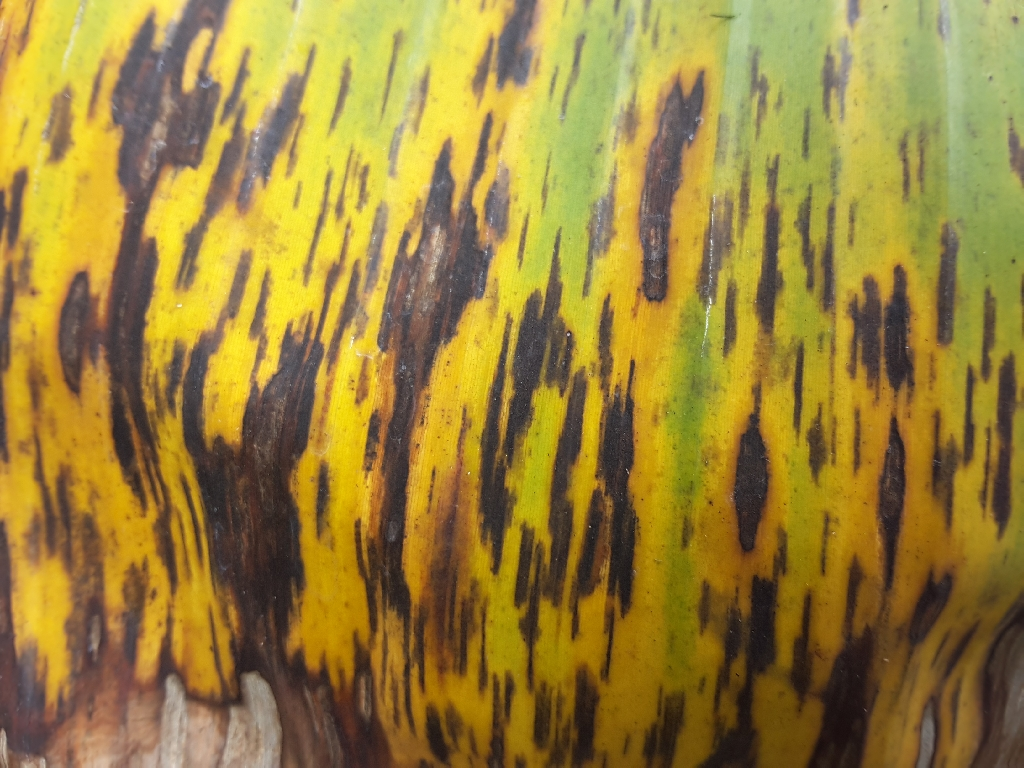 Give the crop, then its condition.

banana, black sigatoka
